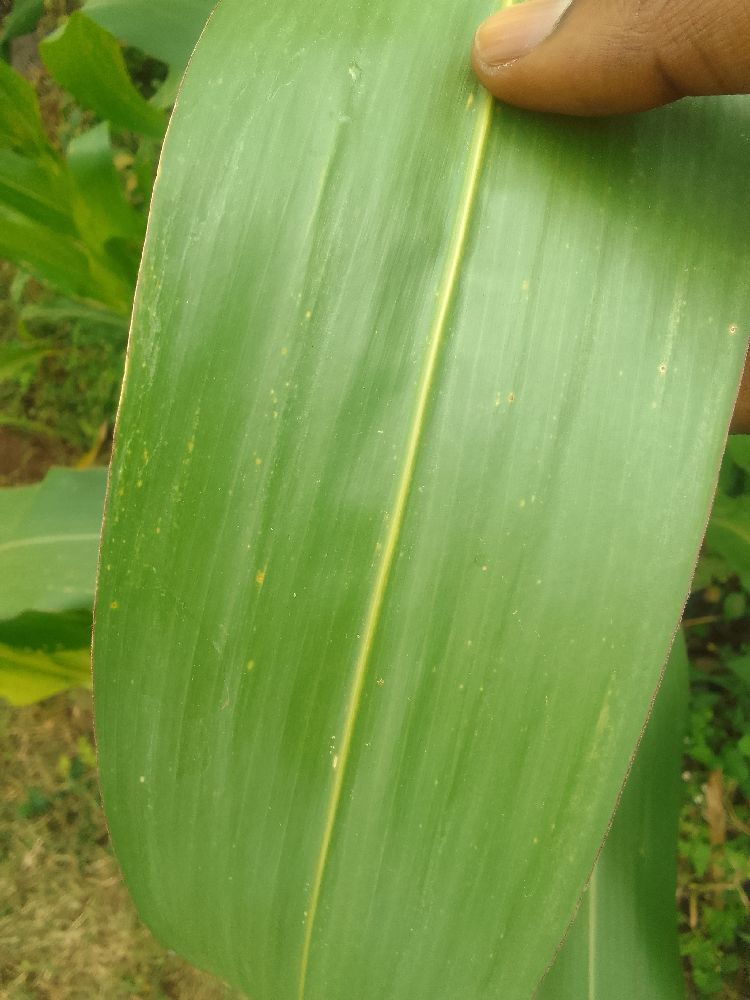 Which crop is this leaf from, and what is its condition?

maize, healthy
